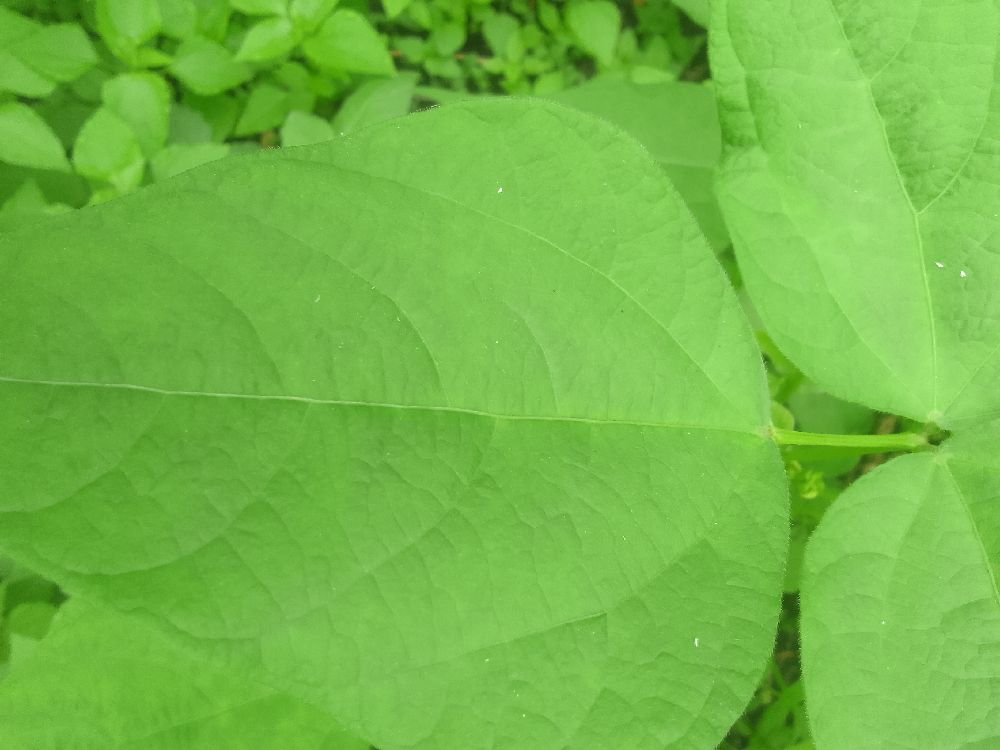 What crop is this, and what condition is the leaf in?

common bean, healthy
